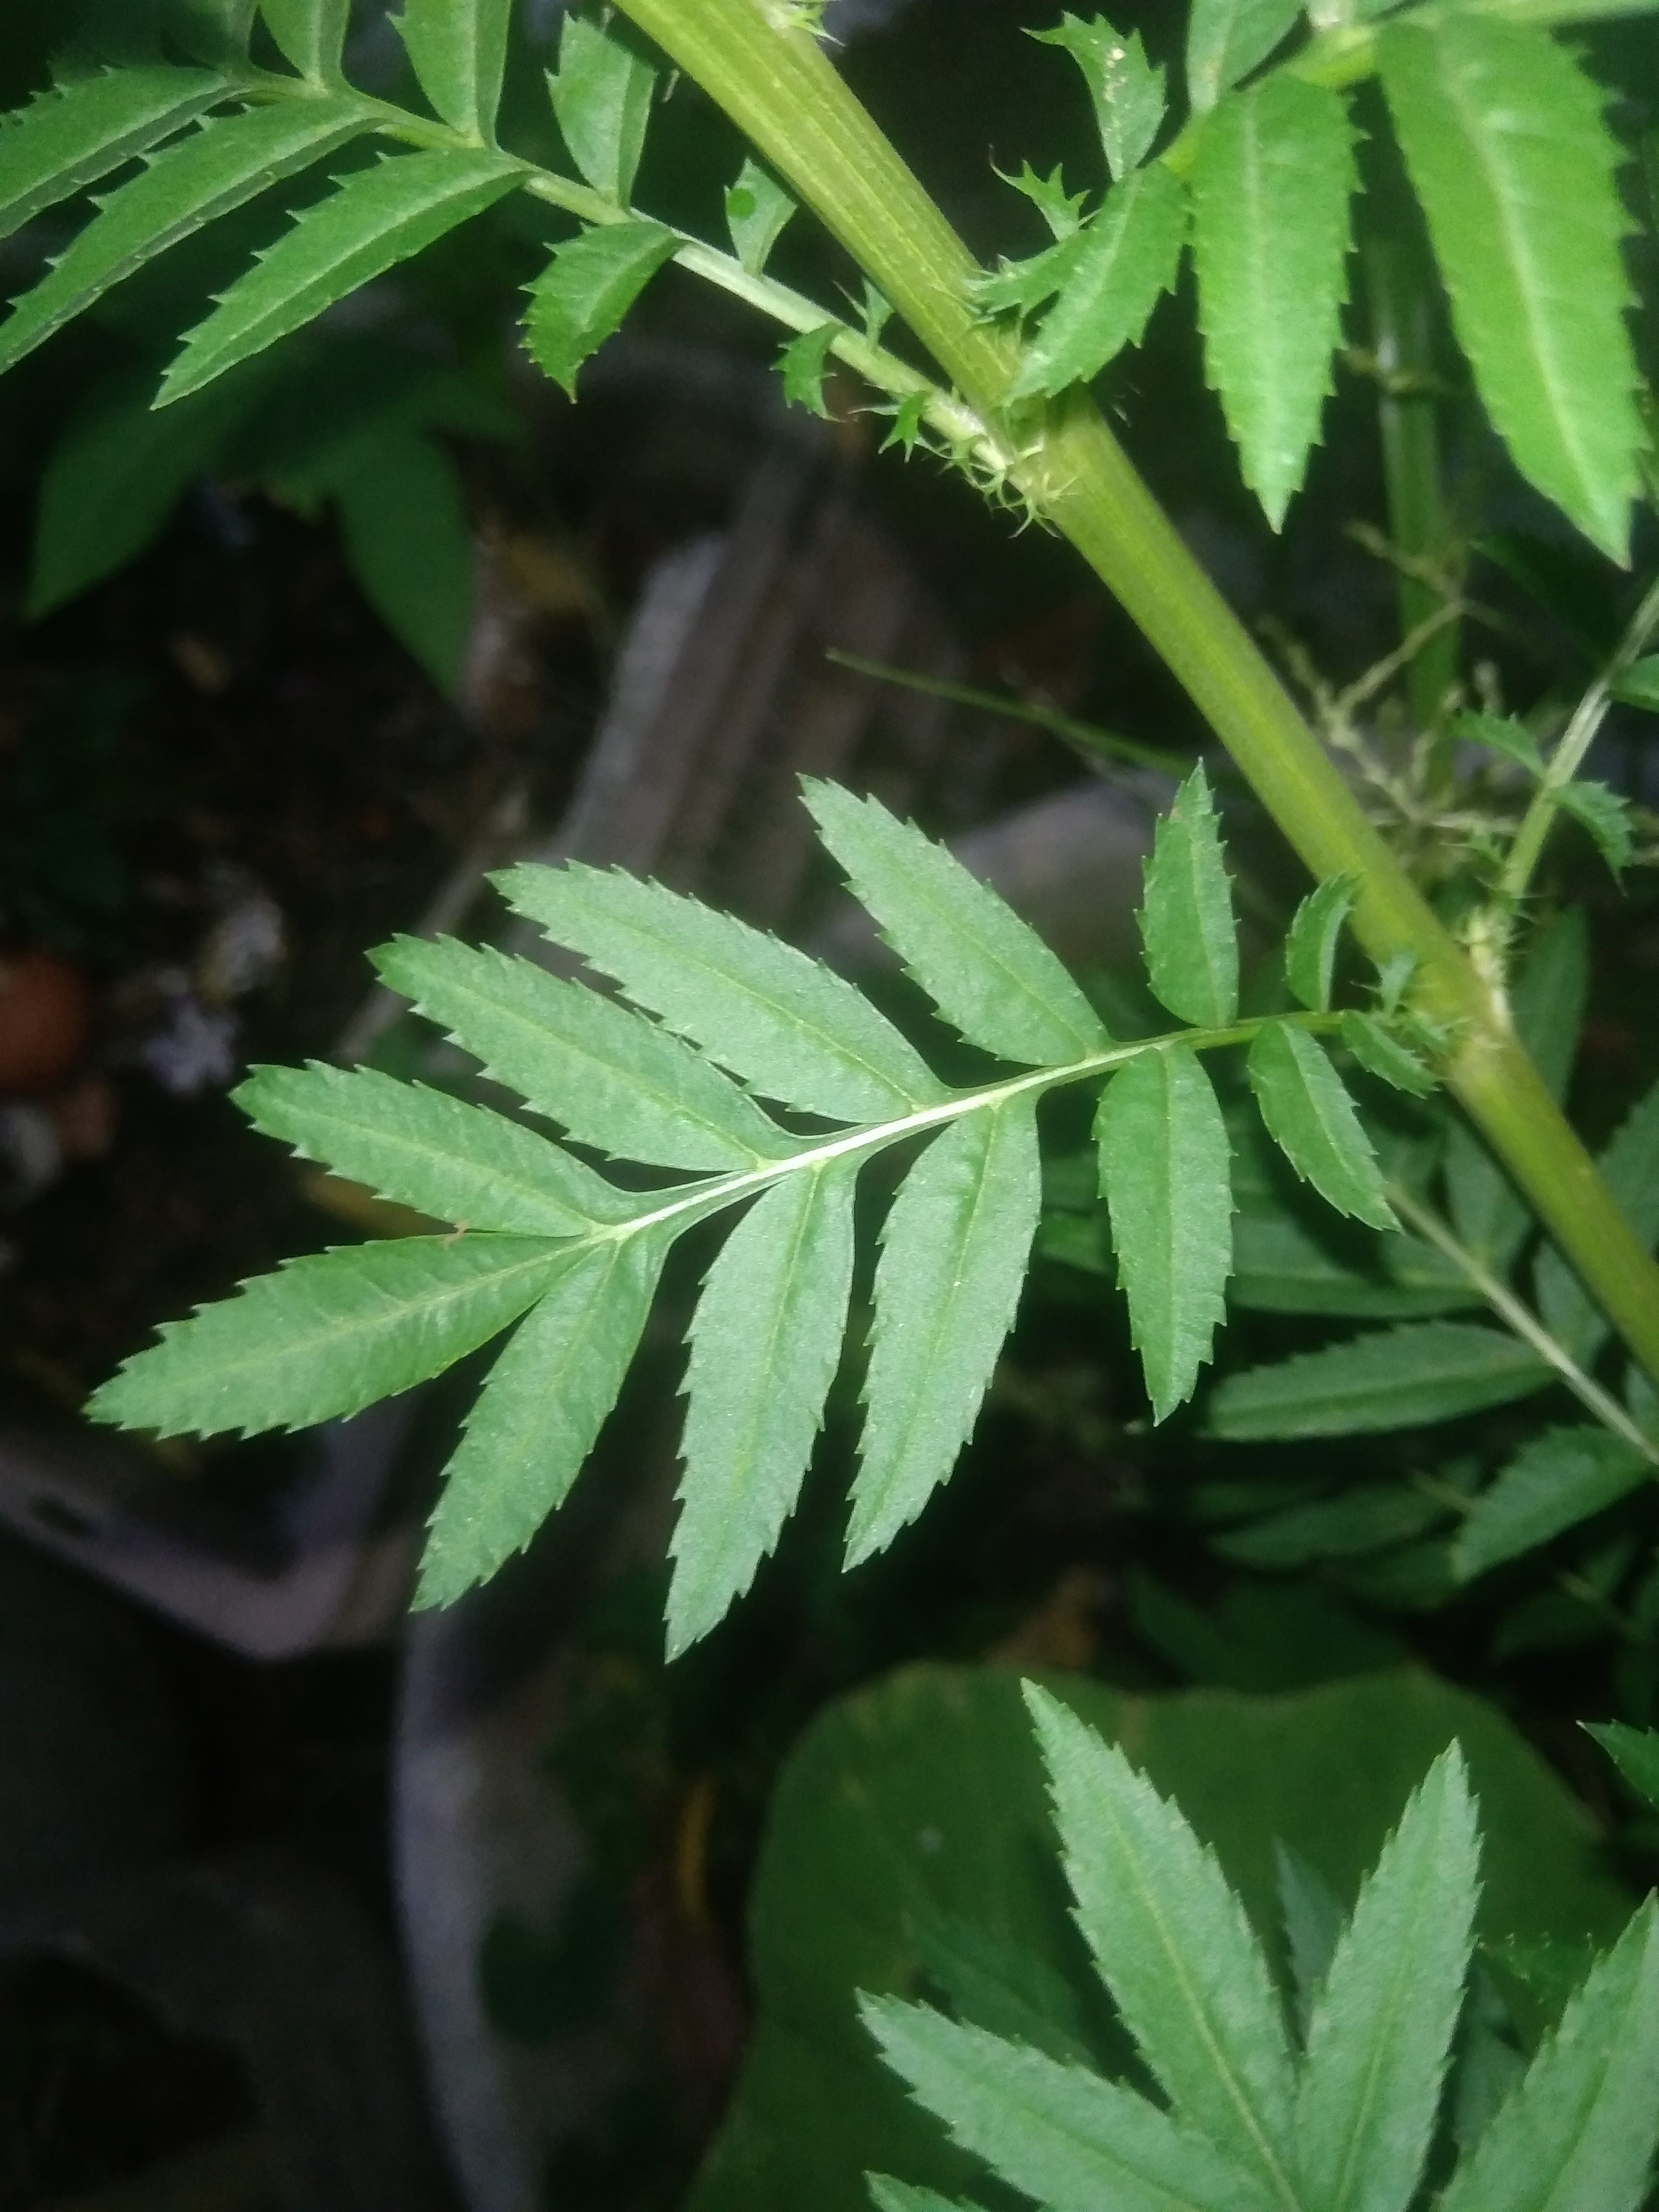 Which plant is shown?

marigold
